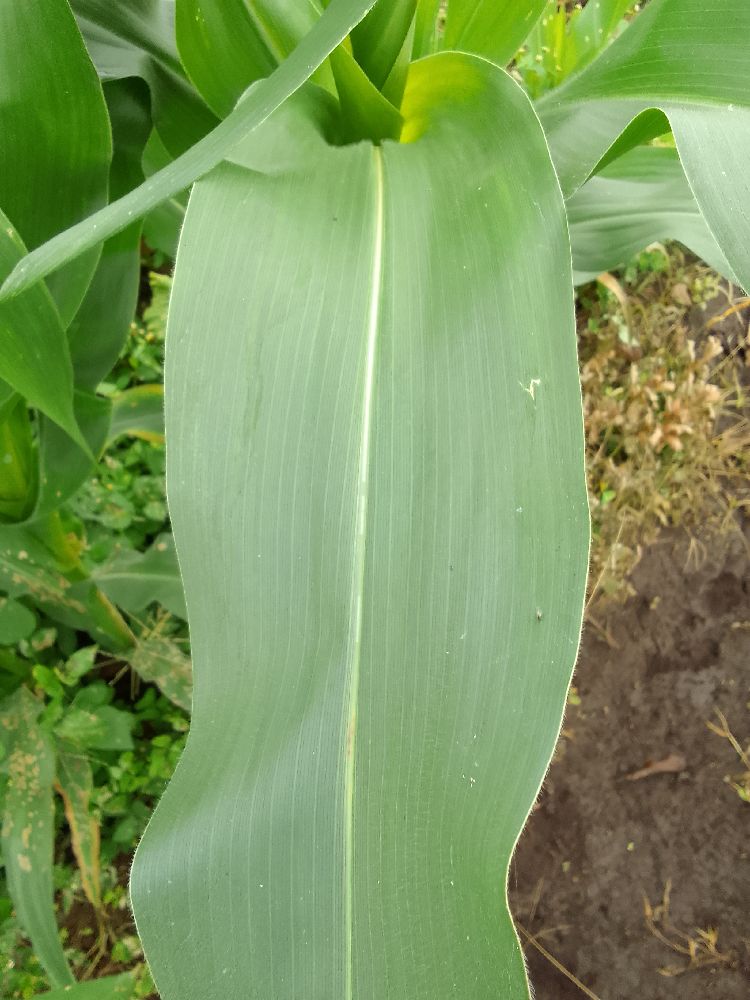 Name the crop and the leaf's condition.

maize, healthy
